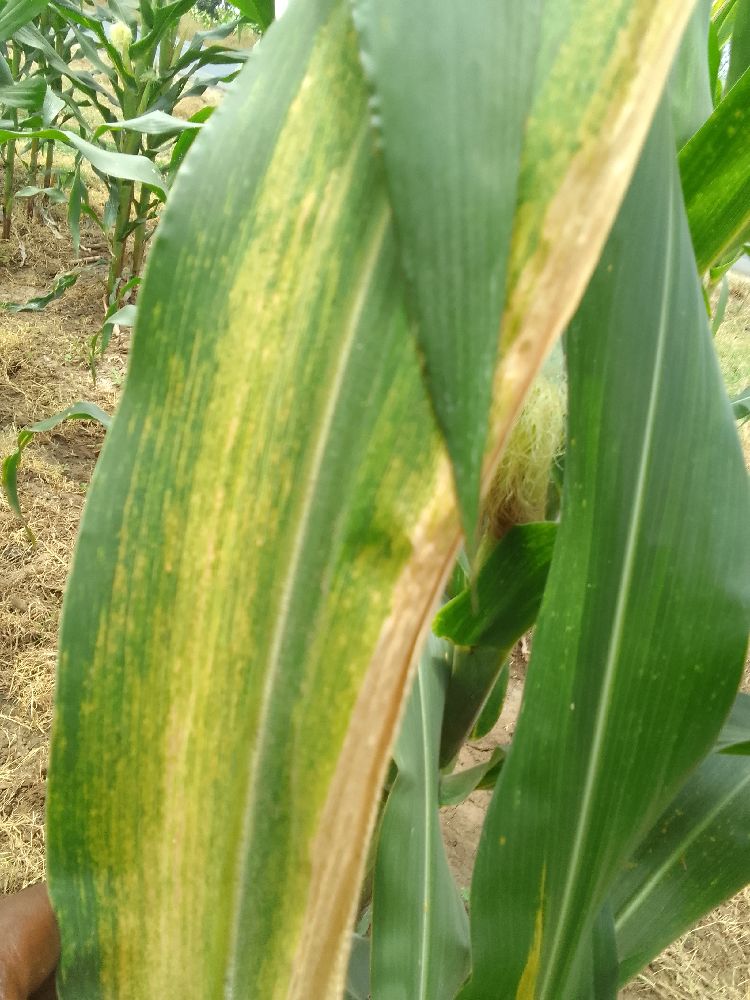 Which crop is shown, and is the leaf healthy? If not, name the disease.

maize, maize lethal necrosis
